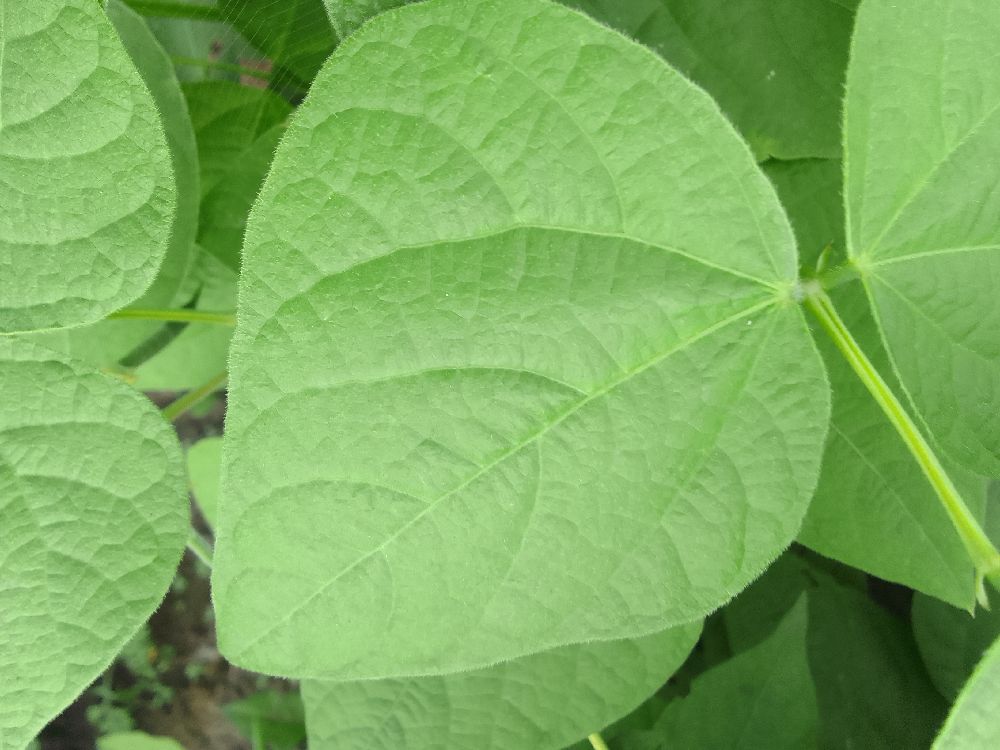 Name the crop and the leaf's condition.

common bean, healthy
